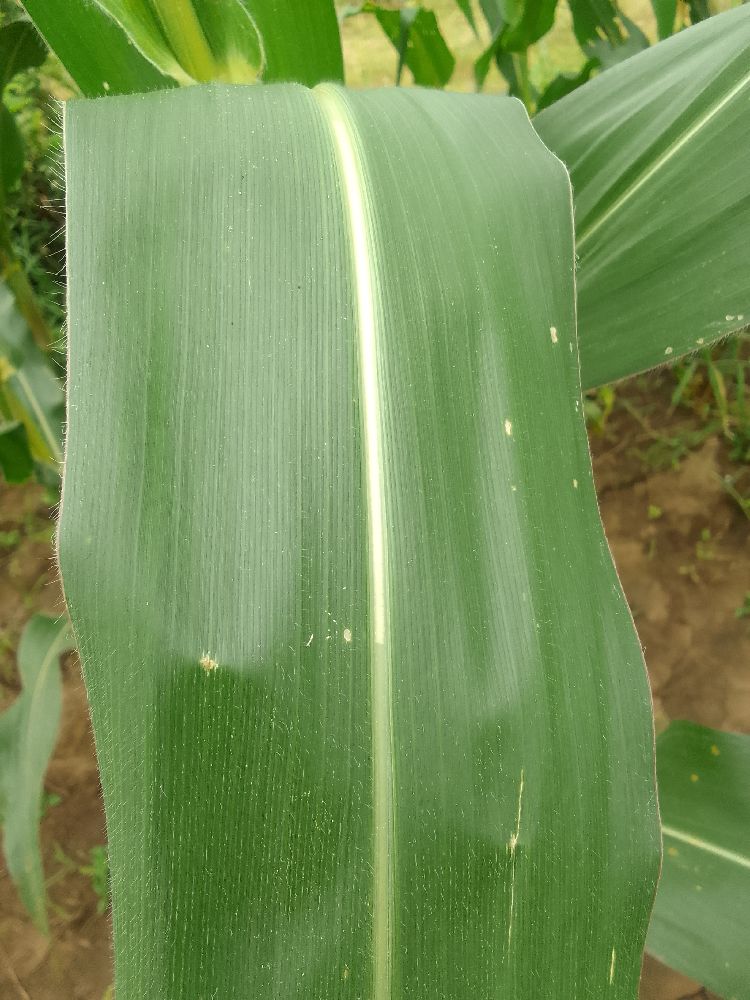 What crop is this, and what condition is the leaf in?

maize, healthy
